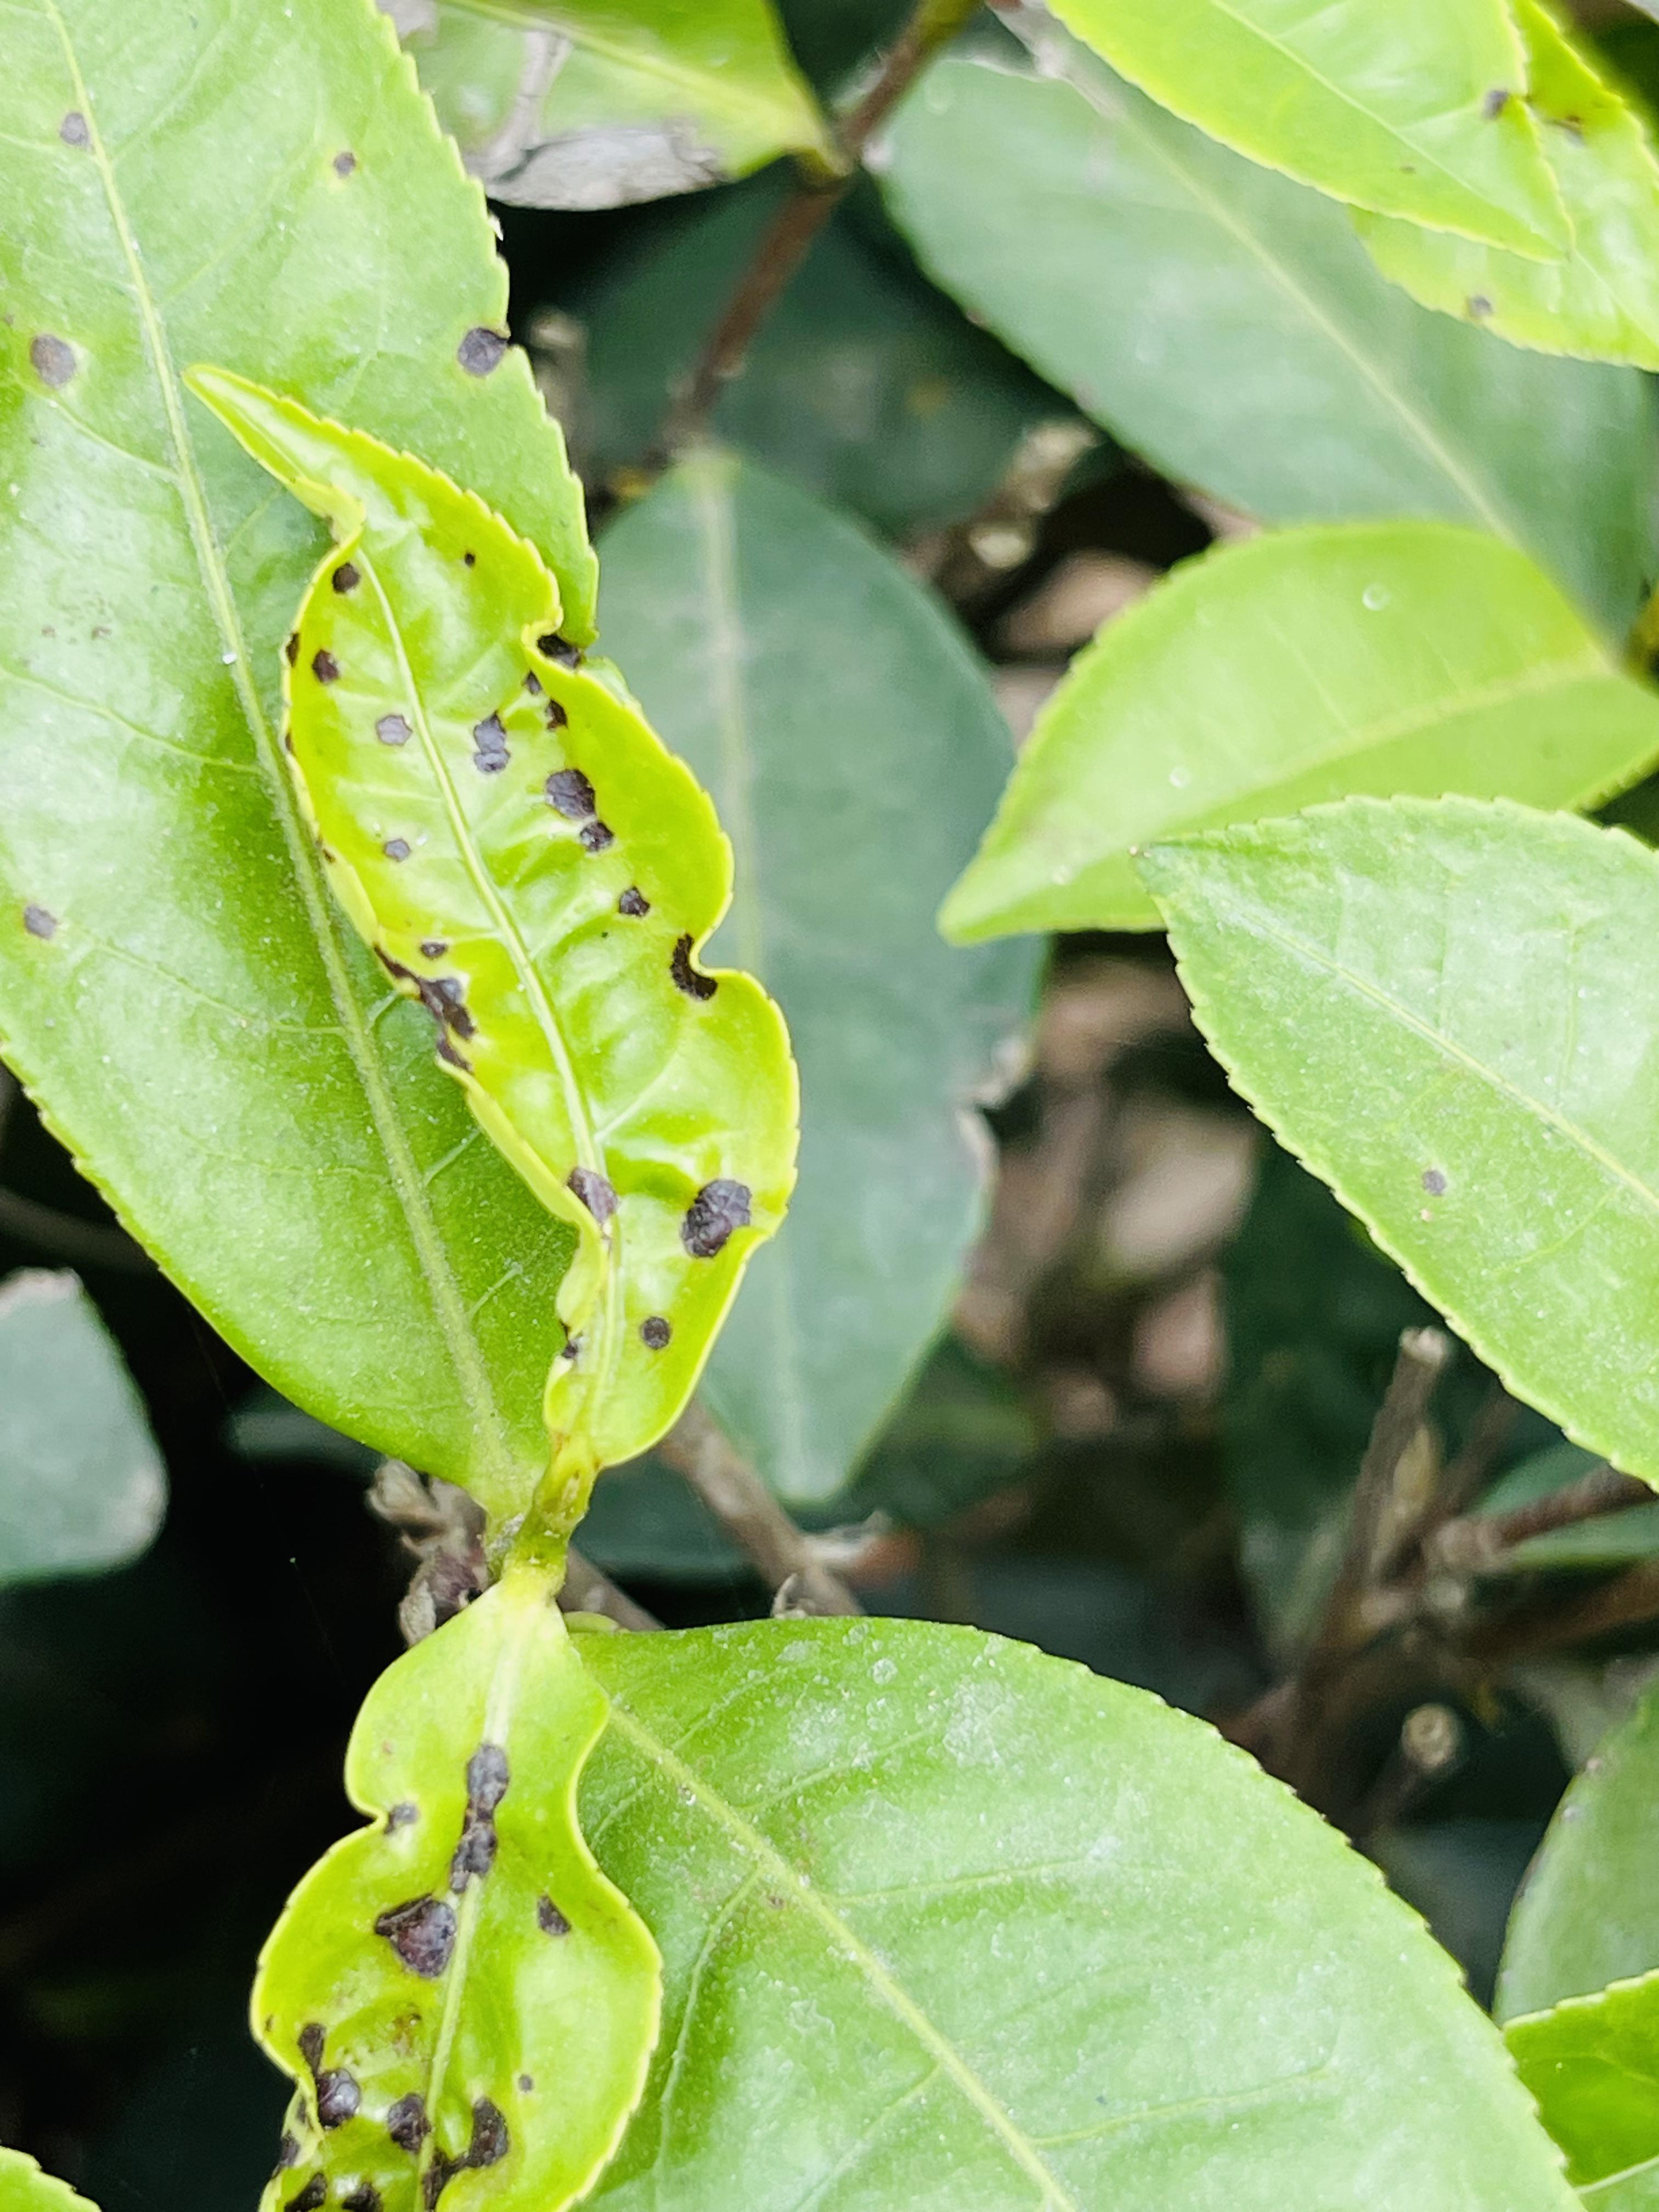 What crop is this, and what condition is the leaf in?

tea, helopeltis
